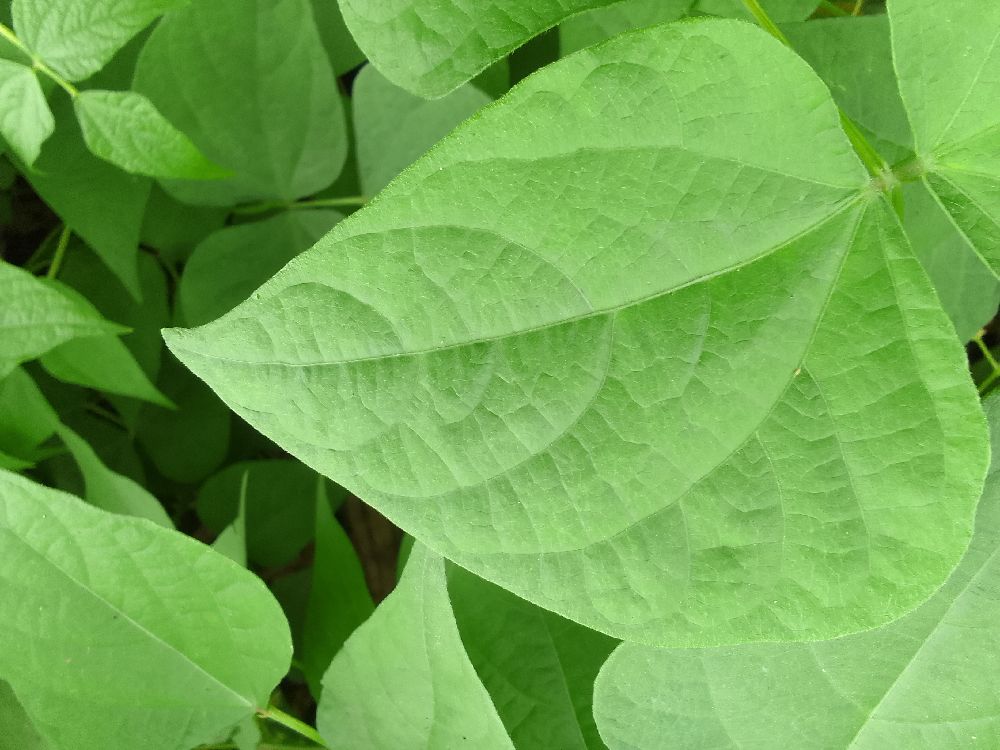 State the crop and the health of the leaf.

common bean, healthy
